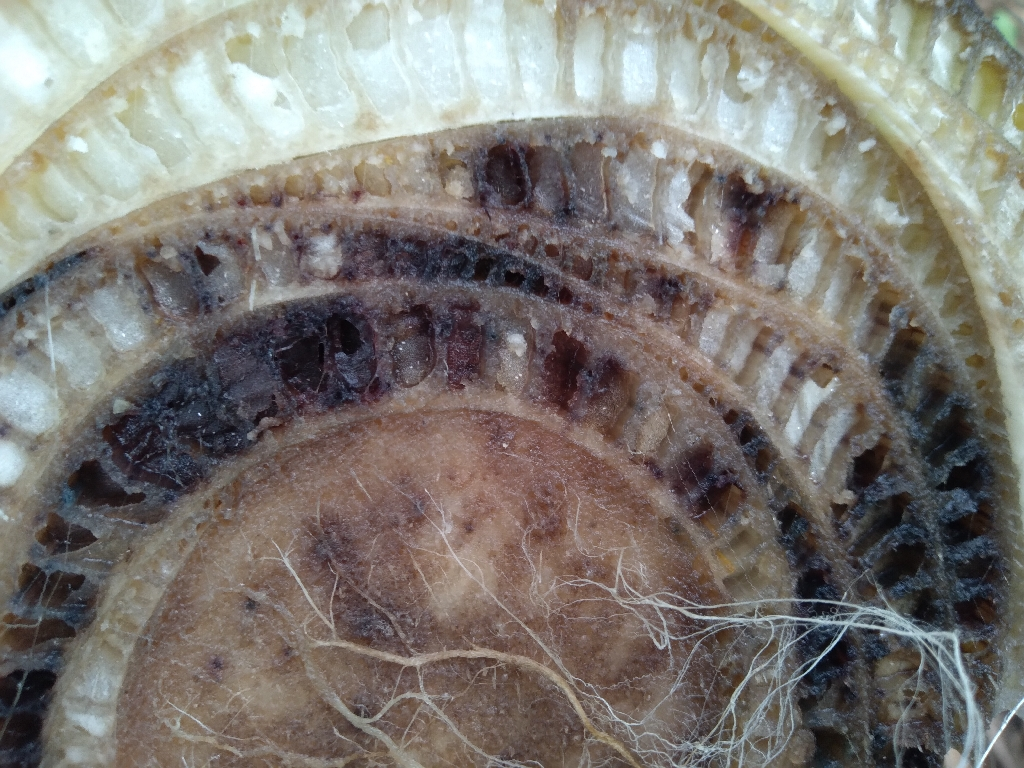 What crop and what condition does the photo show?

banana, fusarium wilt race 1
